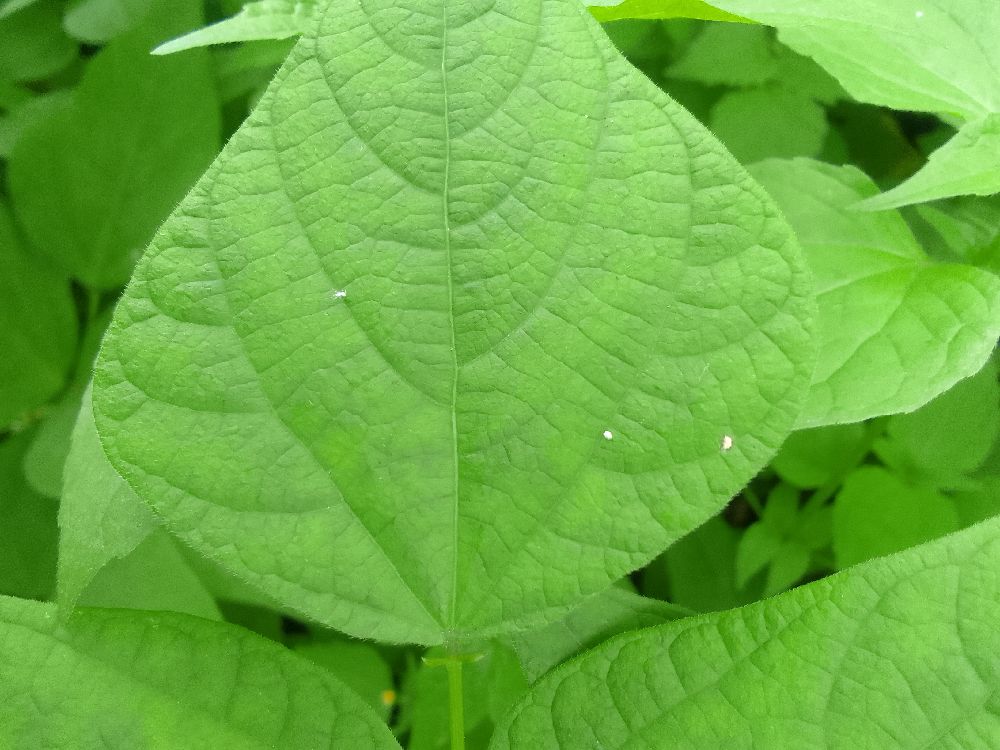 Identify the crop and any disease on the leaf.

common bean, healthy
